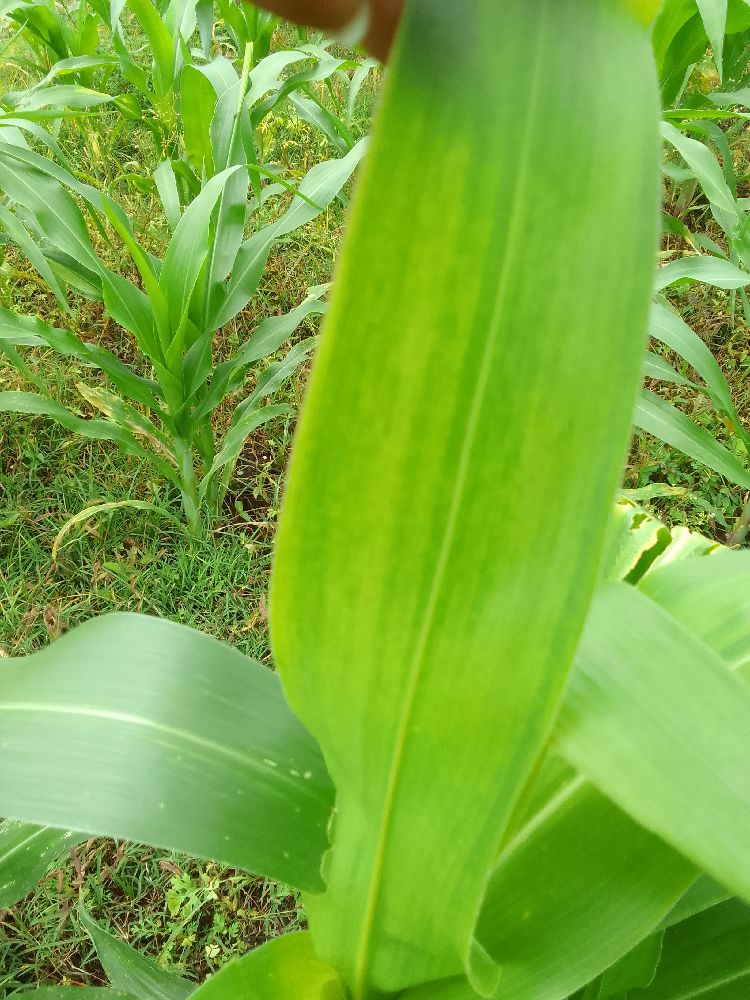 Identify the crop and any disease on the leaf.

maize, maize lethal necrosis
